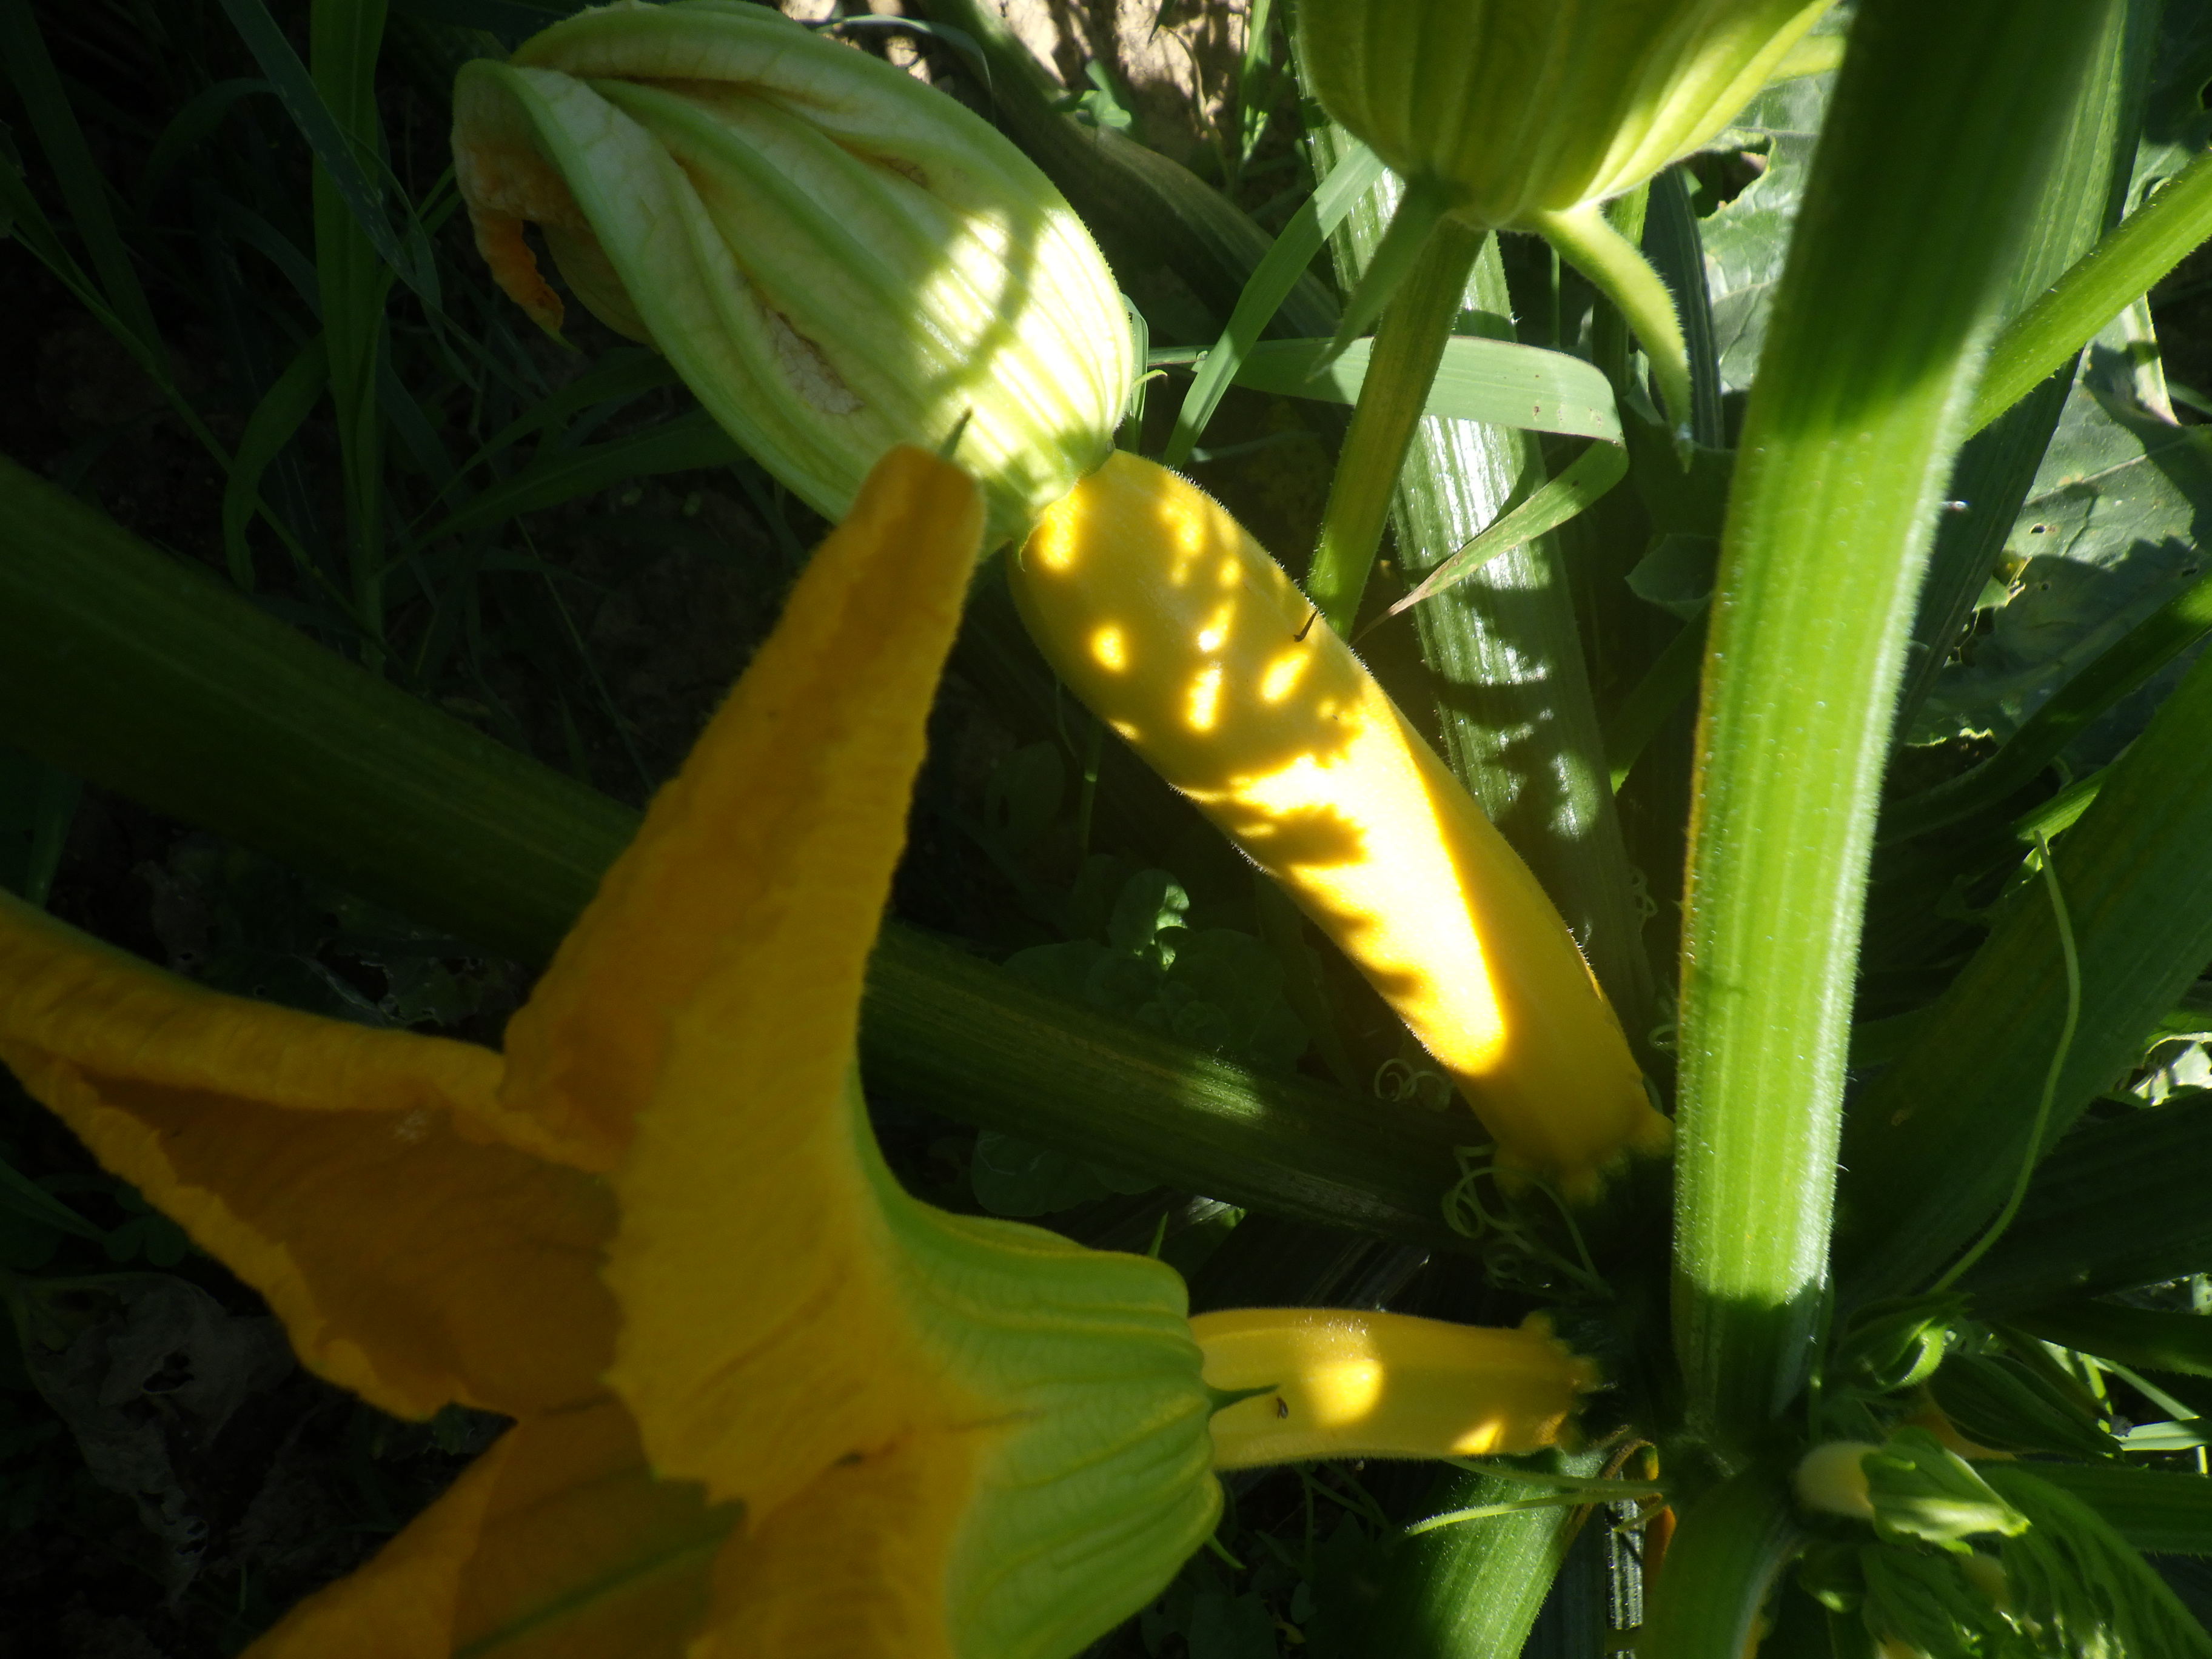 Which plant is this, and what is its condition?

zucchini, healthy
